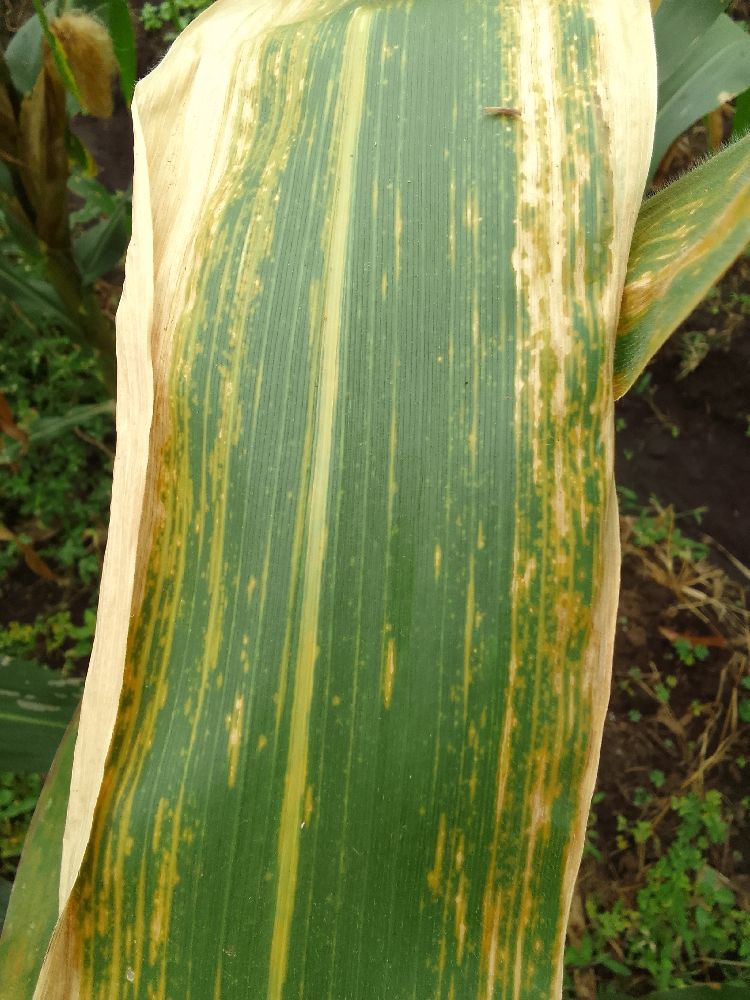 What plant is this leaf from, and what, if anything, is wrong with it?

maize, maize lethal necrosis
